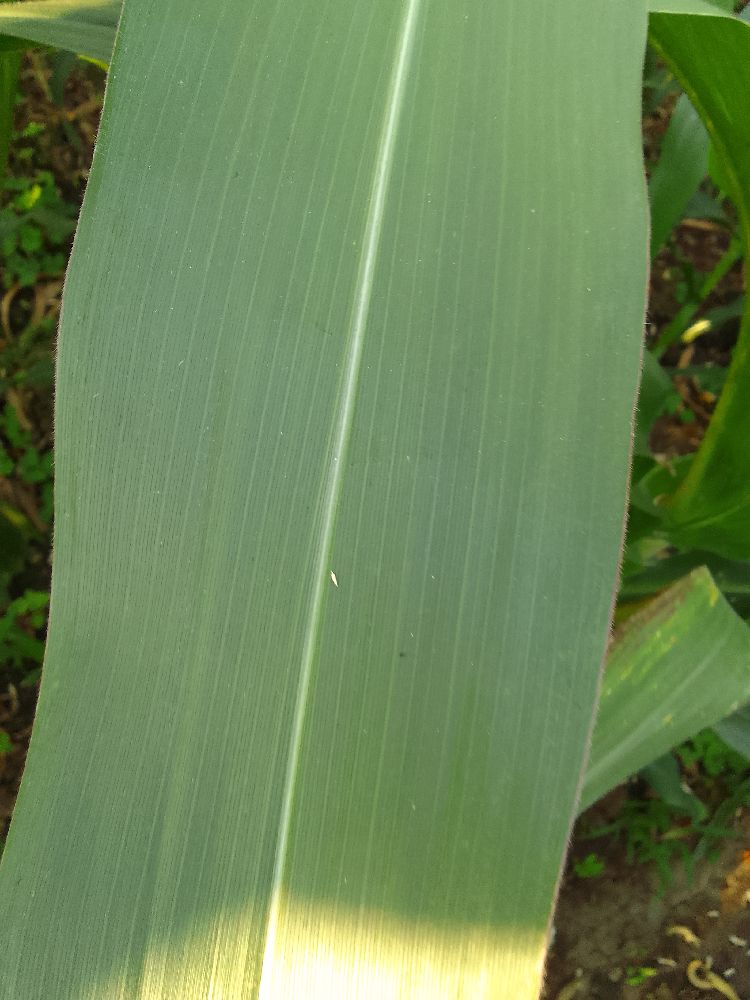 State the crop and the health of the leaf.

maize, healthy
